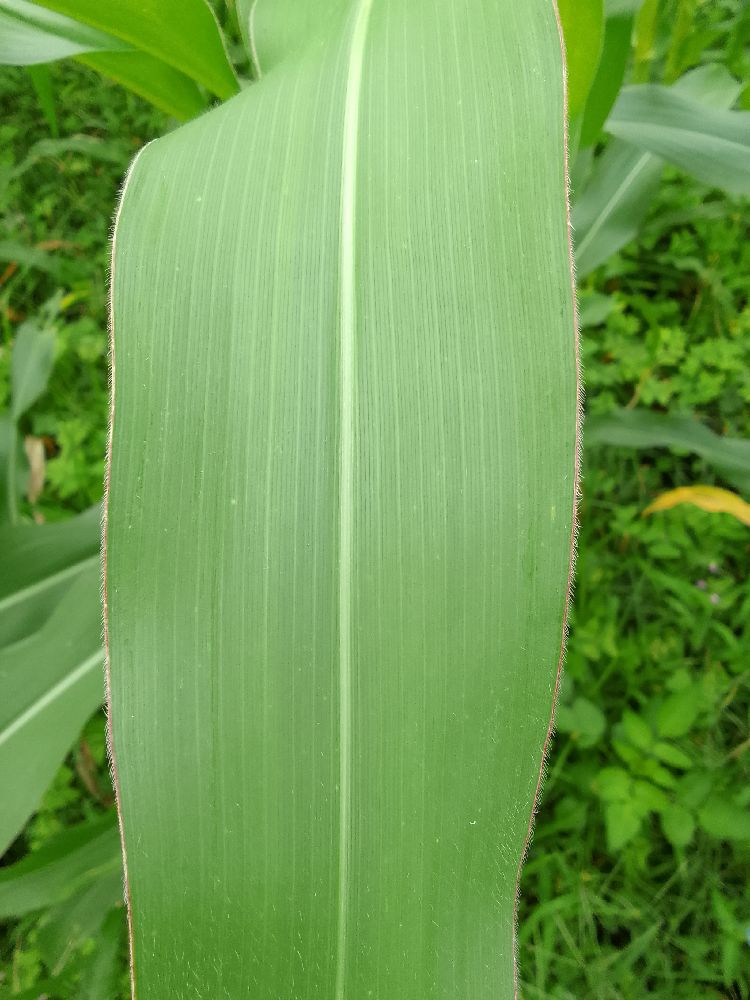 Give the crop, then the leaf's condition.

maize, healthy
